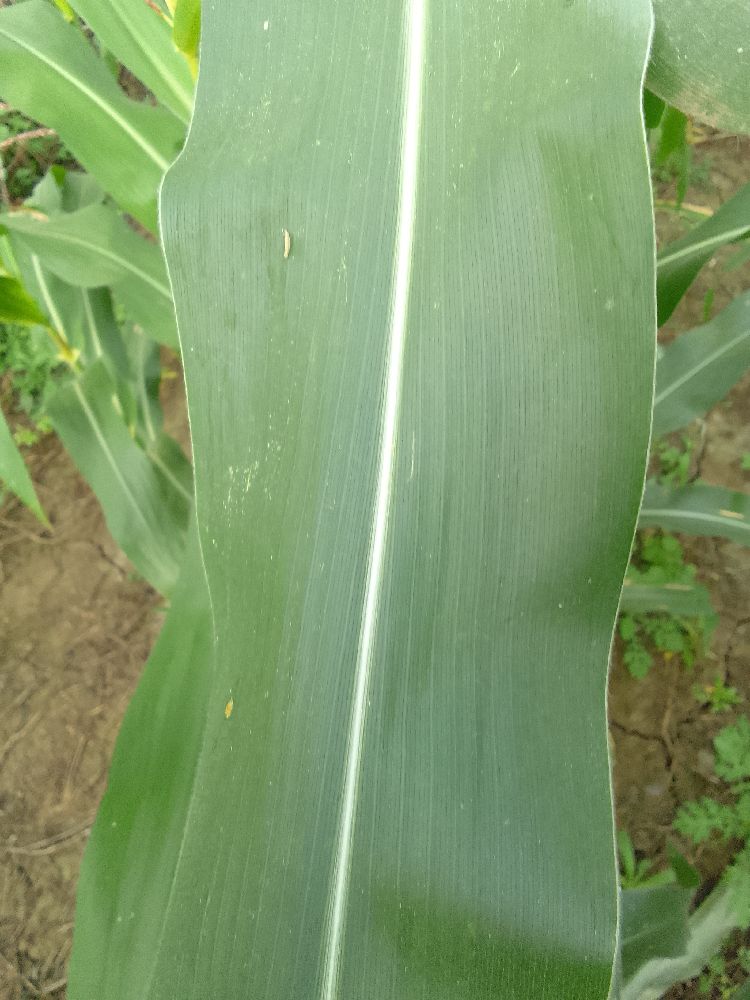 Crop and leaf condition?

maize, healthy
